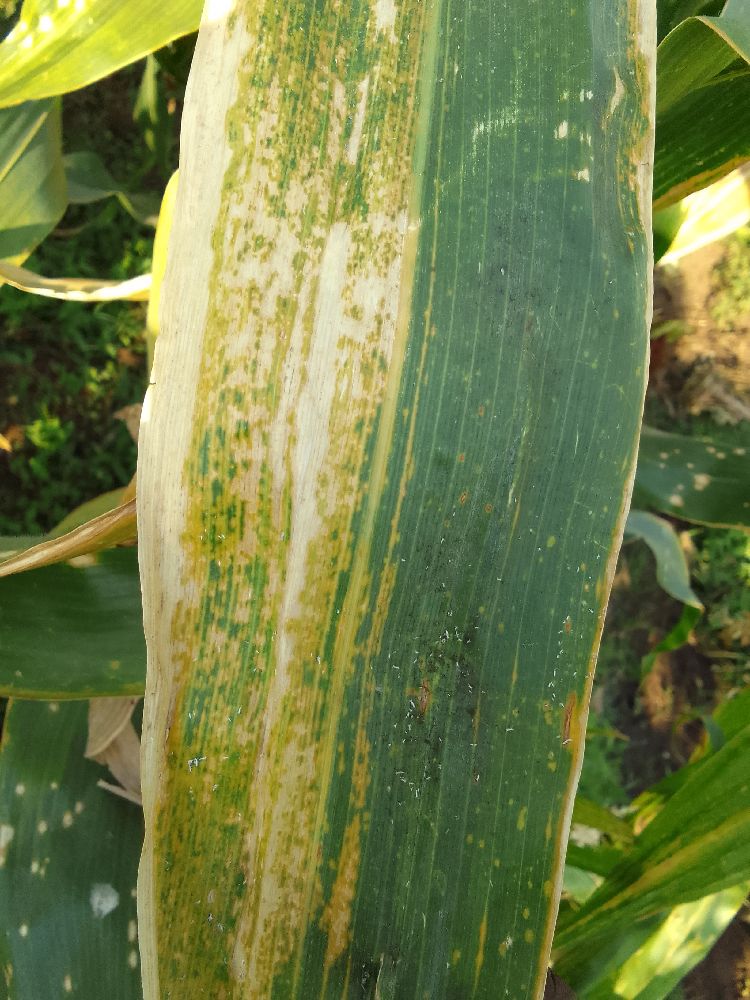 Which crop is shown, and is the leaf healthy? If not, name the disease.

maize, maize lethal necrosis
